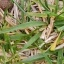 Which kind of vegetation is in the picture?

grass
